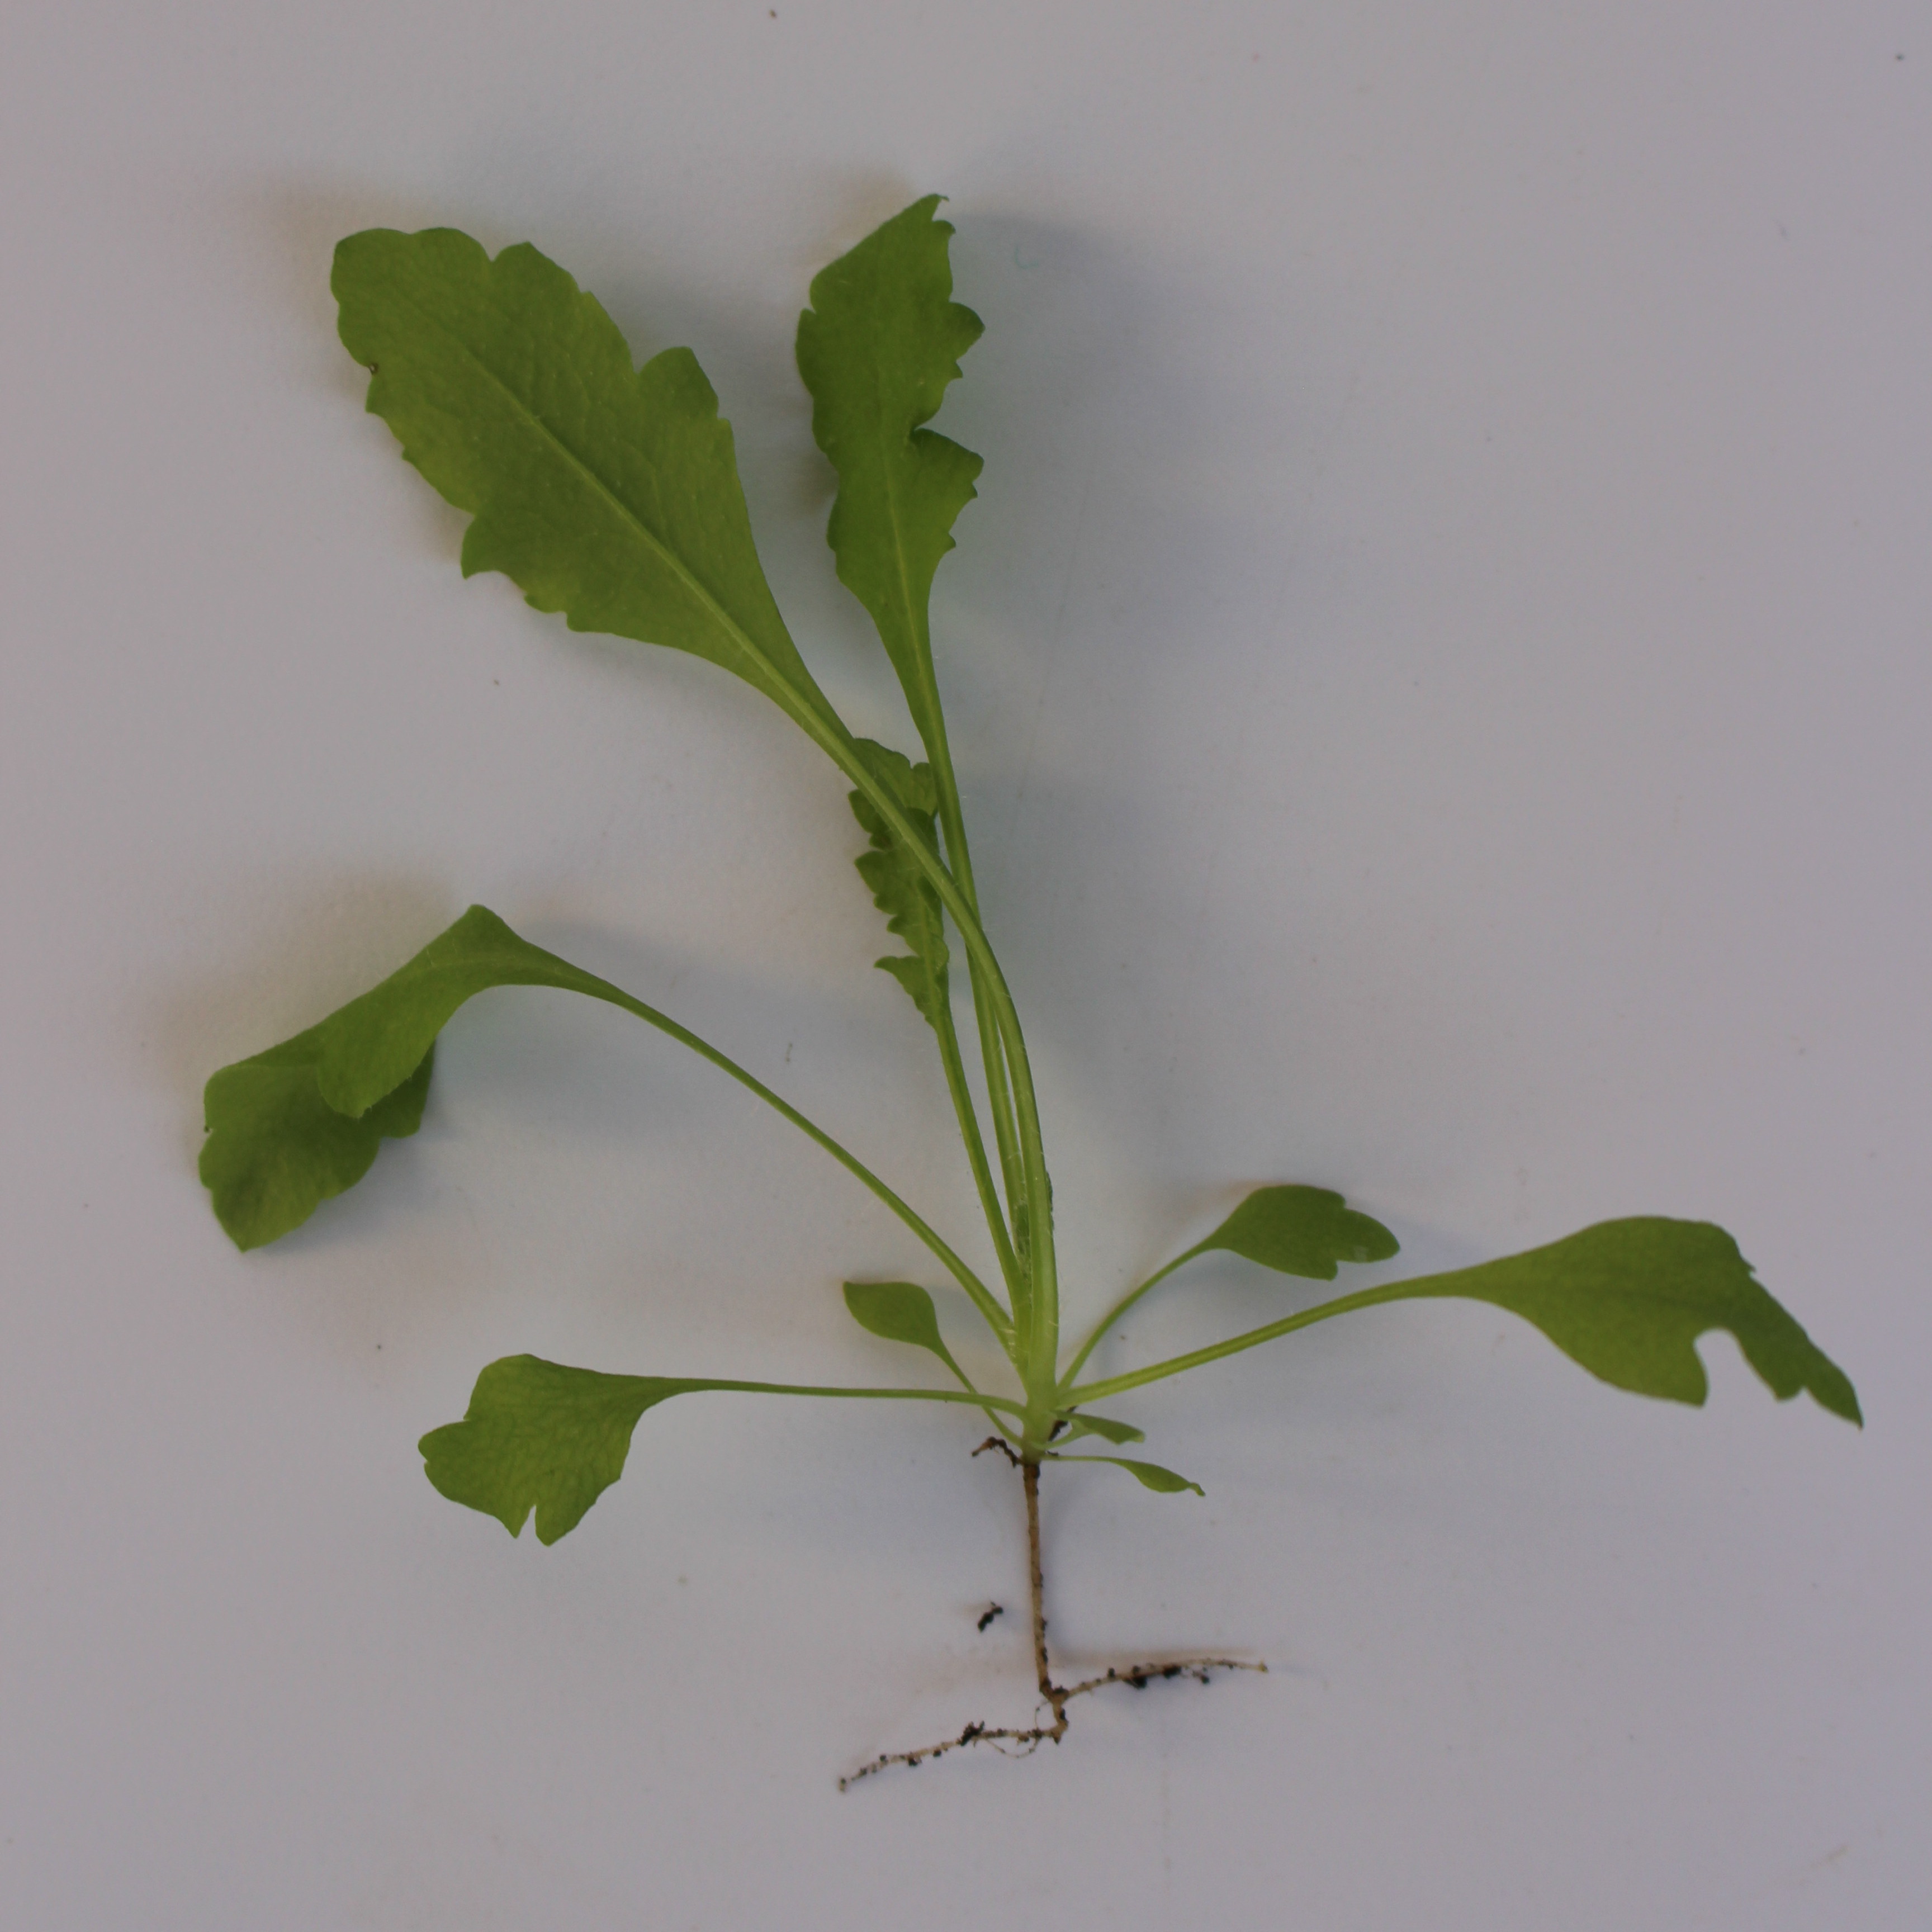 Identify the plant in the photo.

Papaver rhoeas
